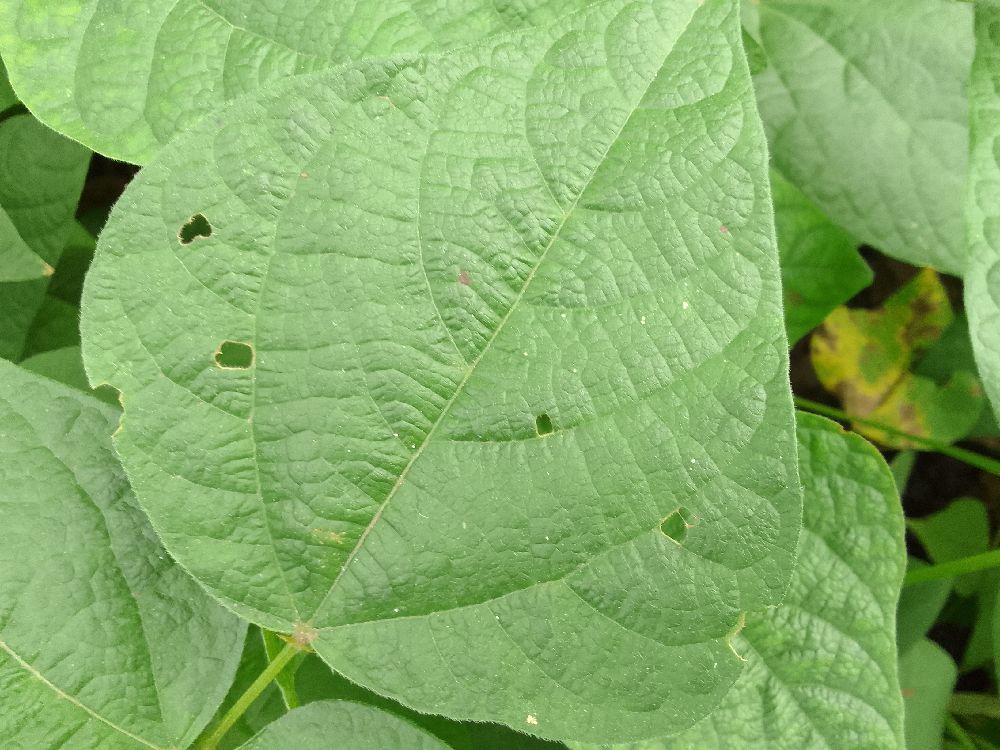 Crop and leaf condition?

common bean, healthy
